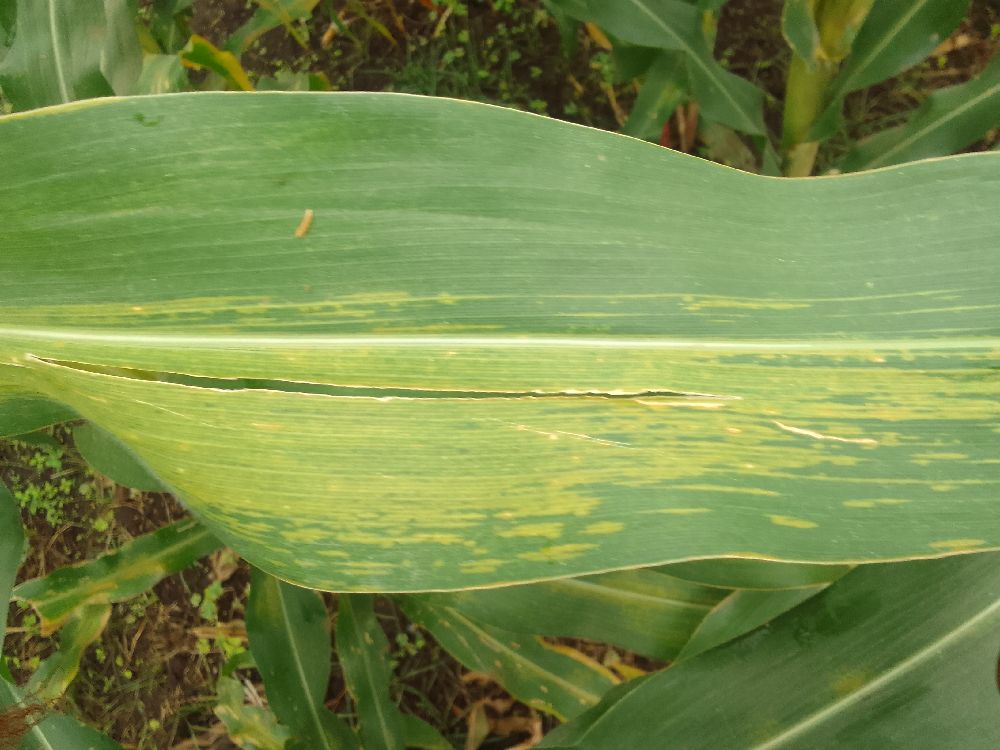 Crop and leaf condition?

maize, maize lethal necrosis
